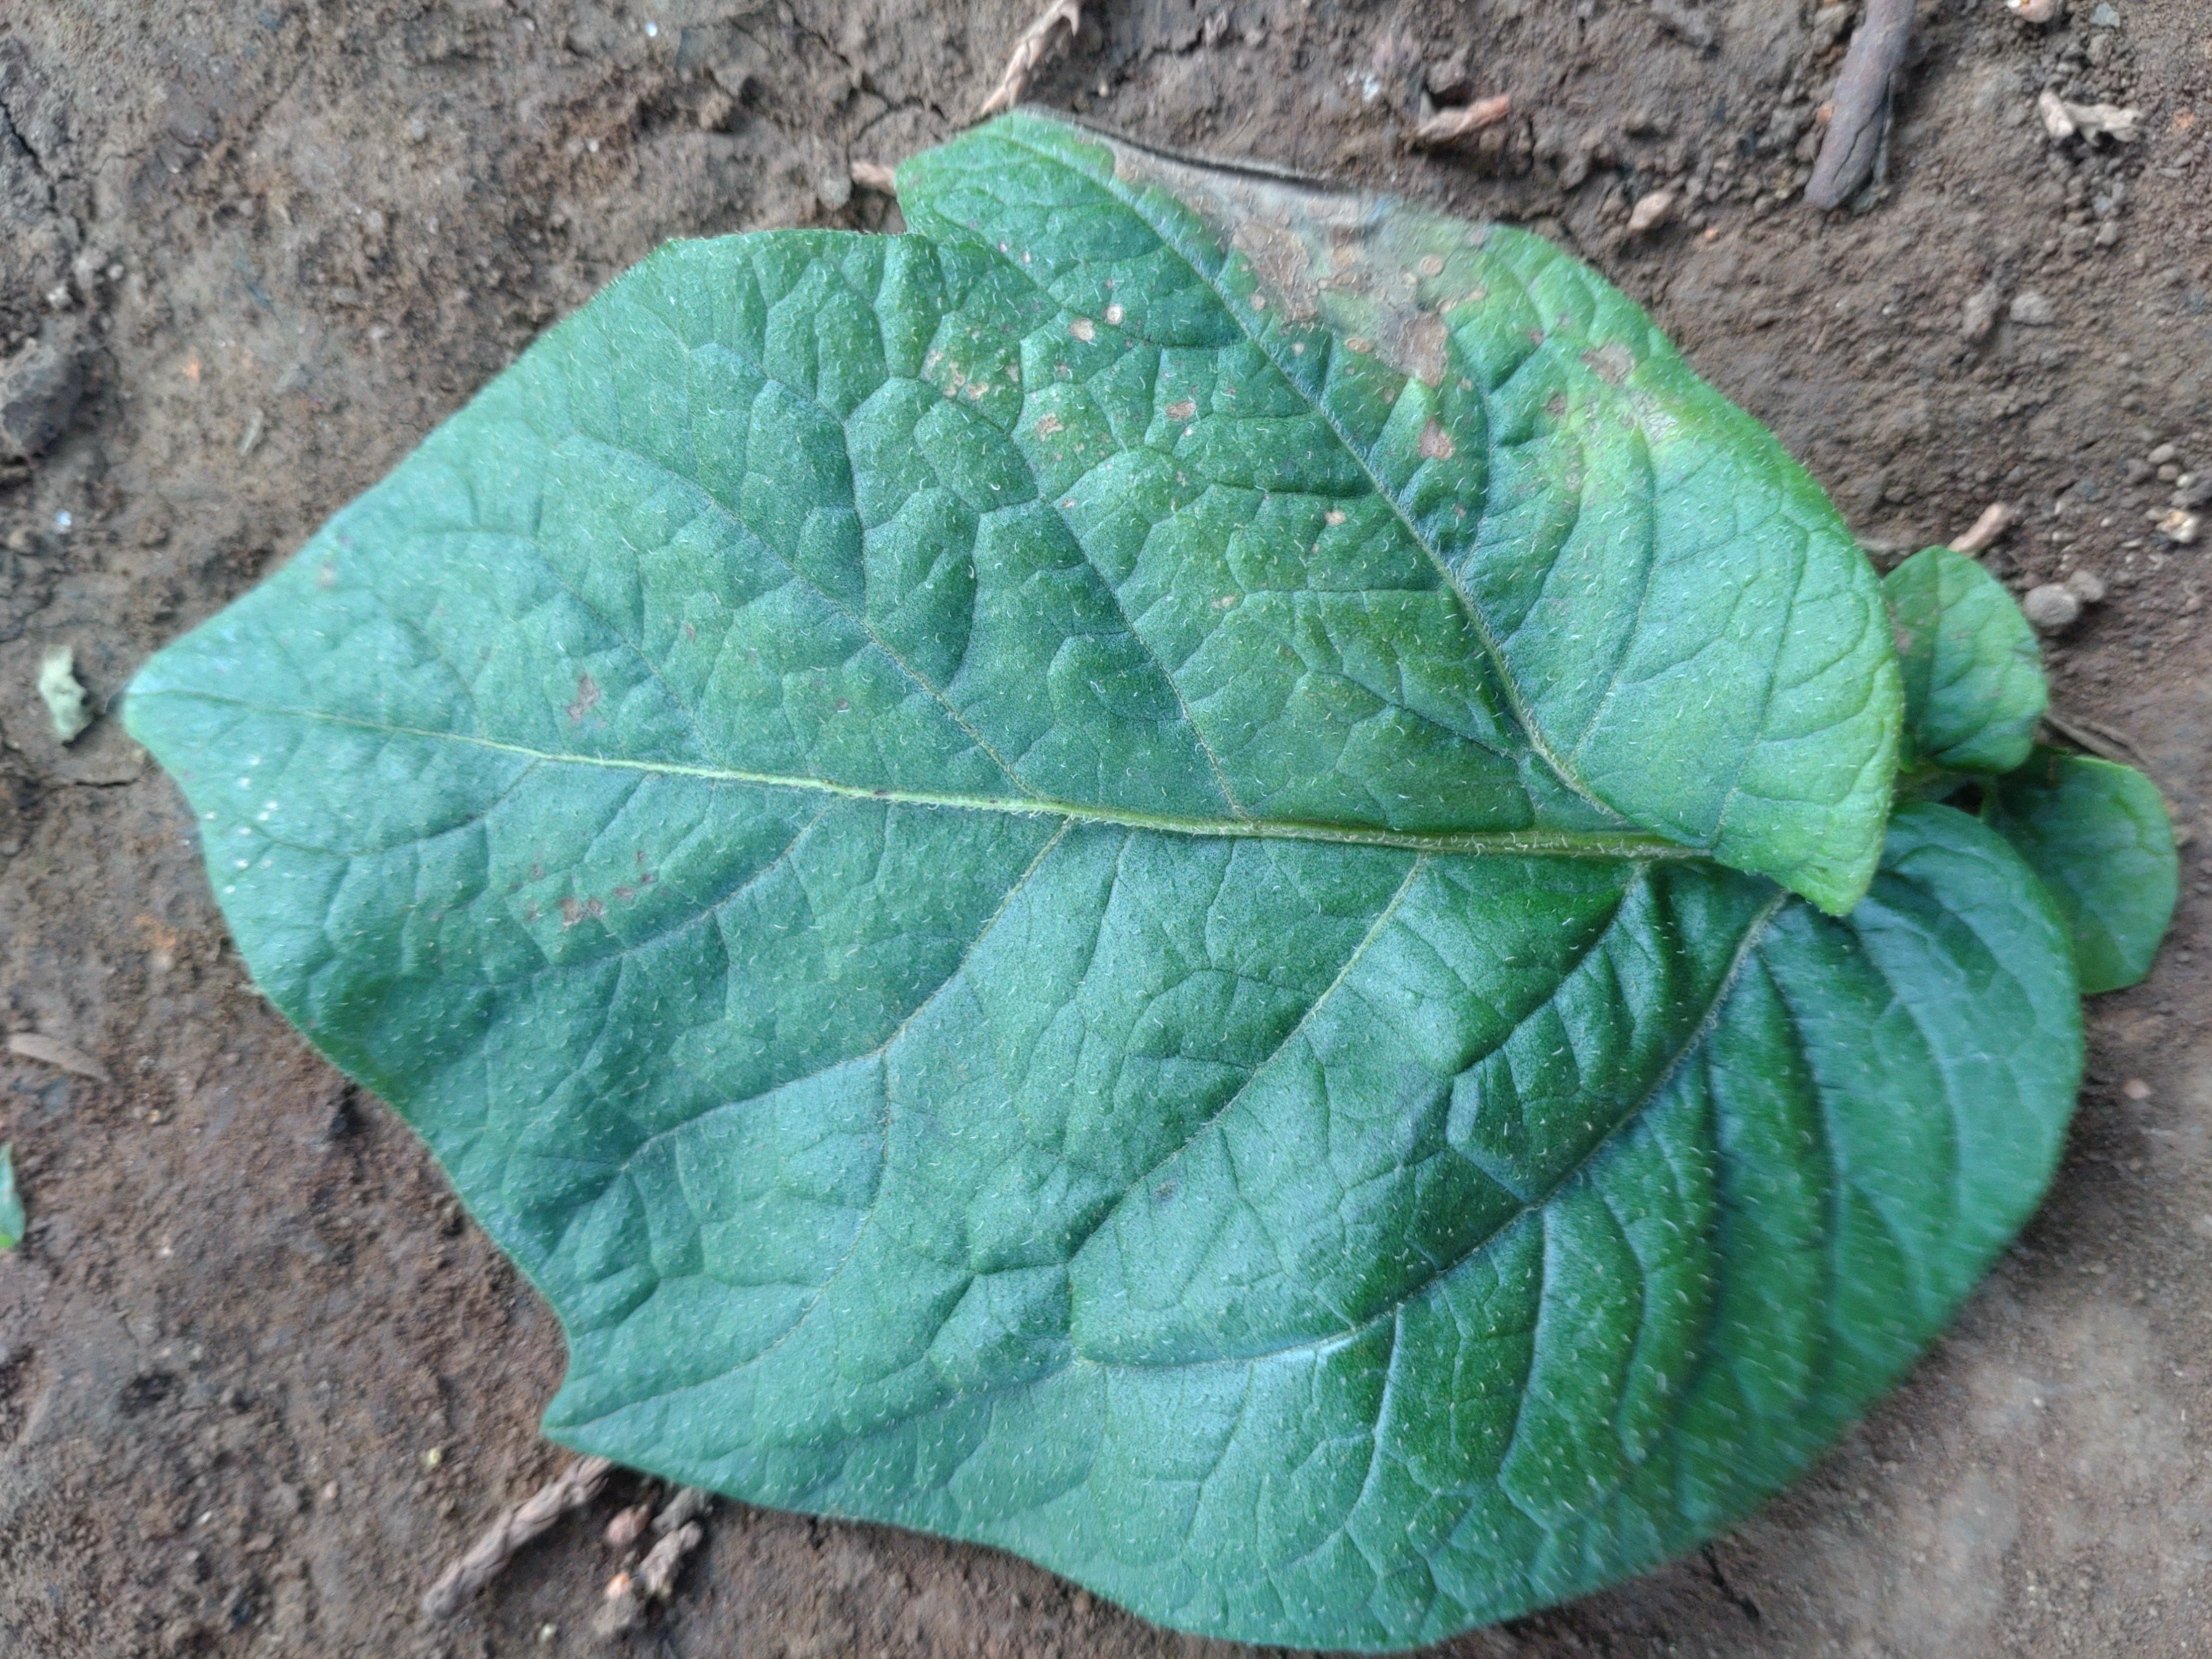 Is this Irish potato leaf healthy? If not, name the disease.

early blight
